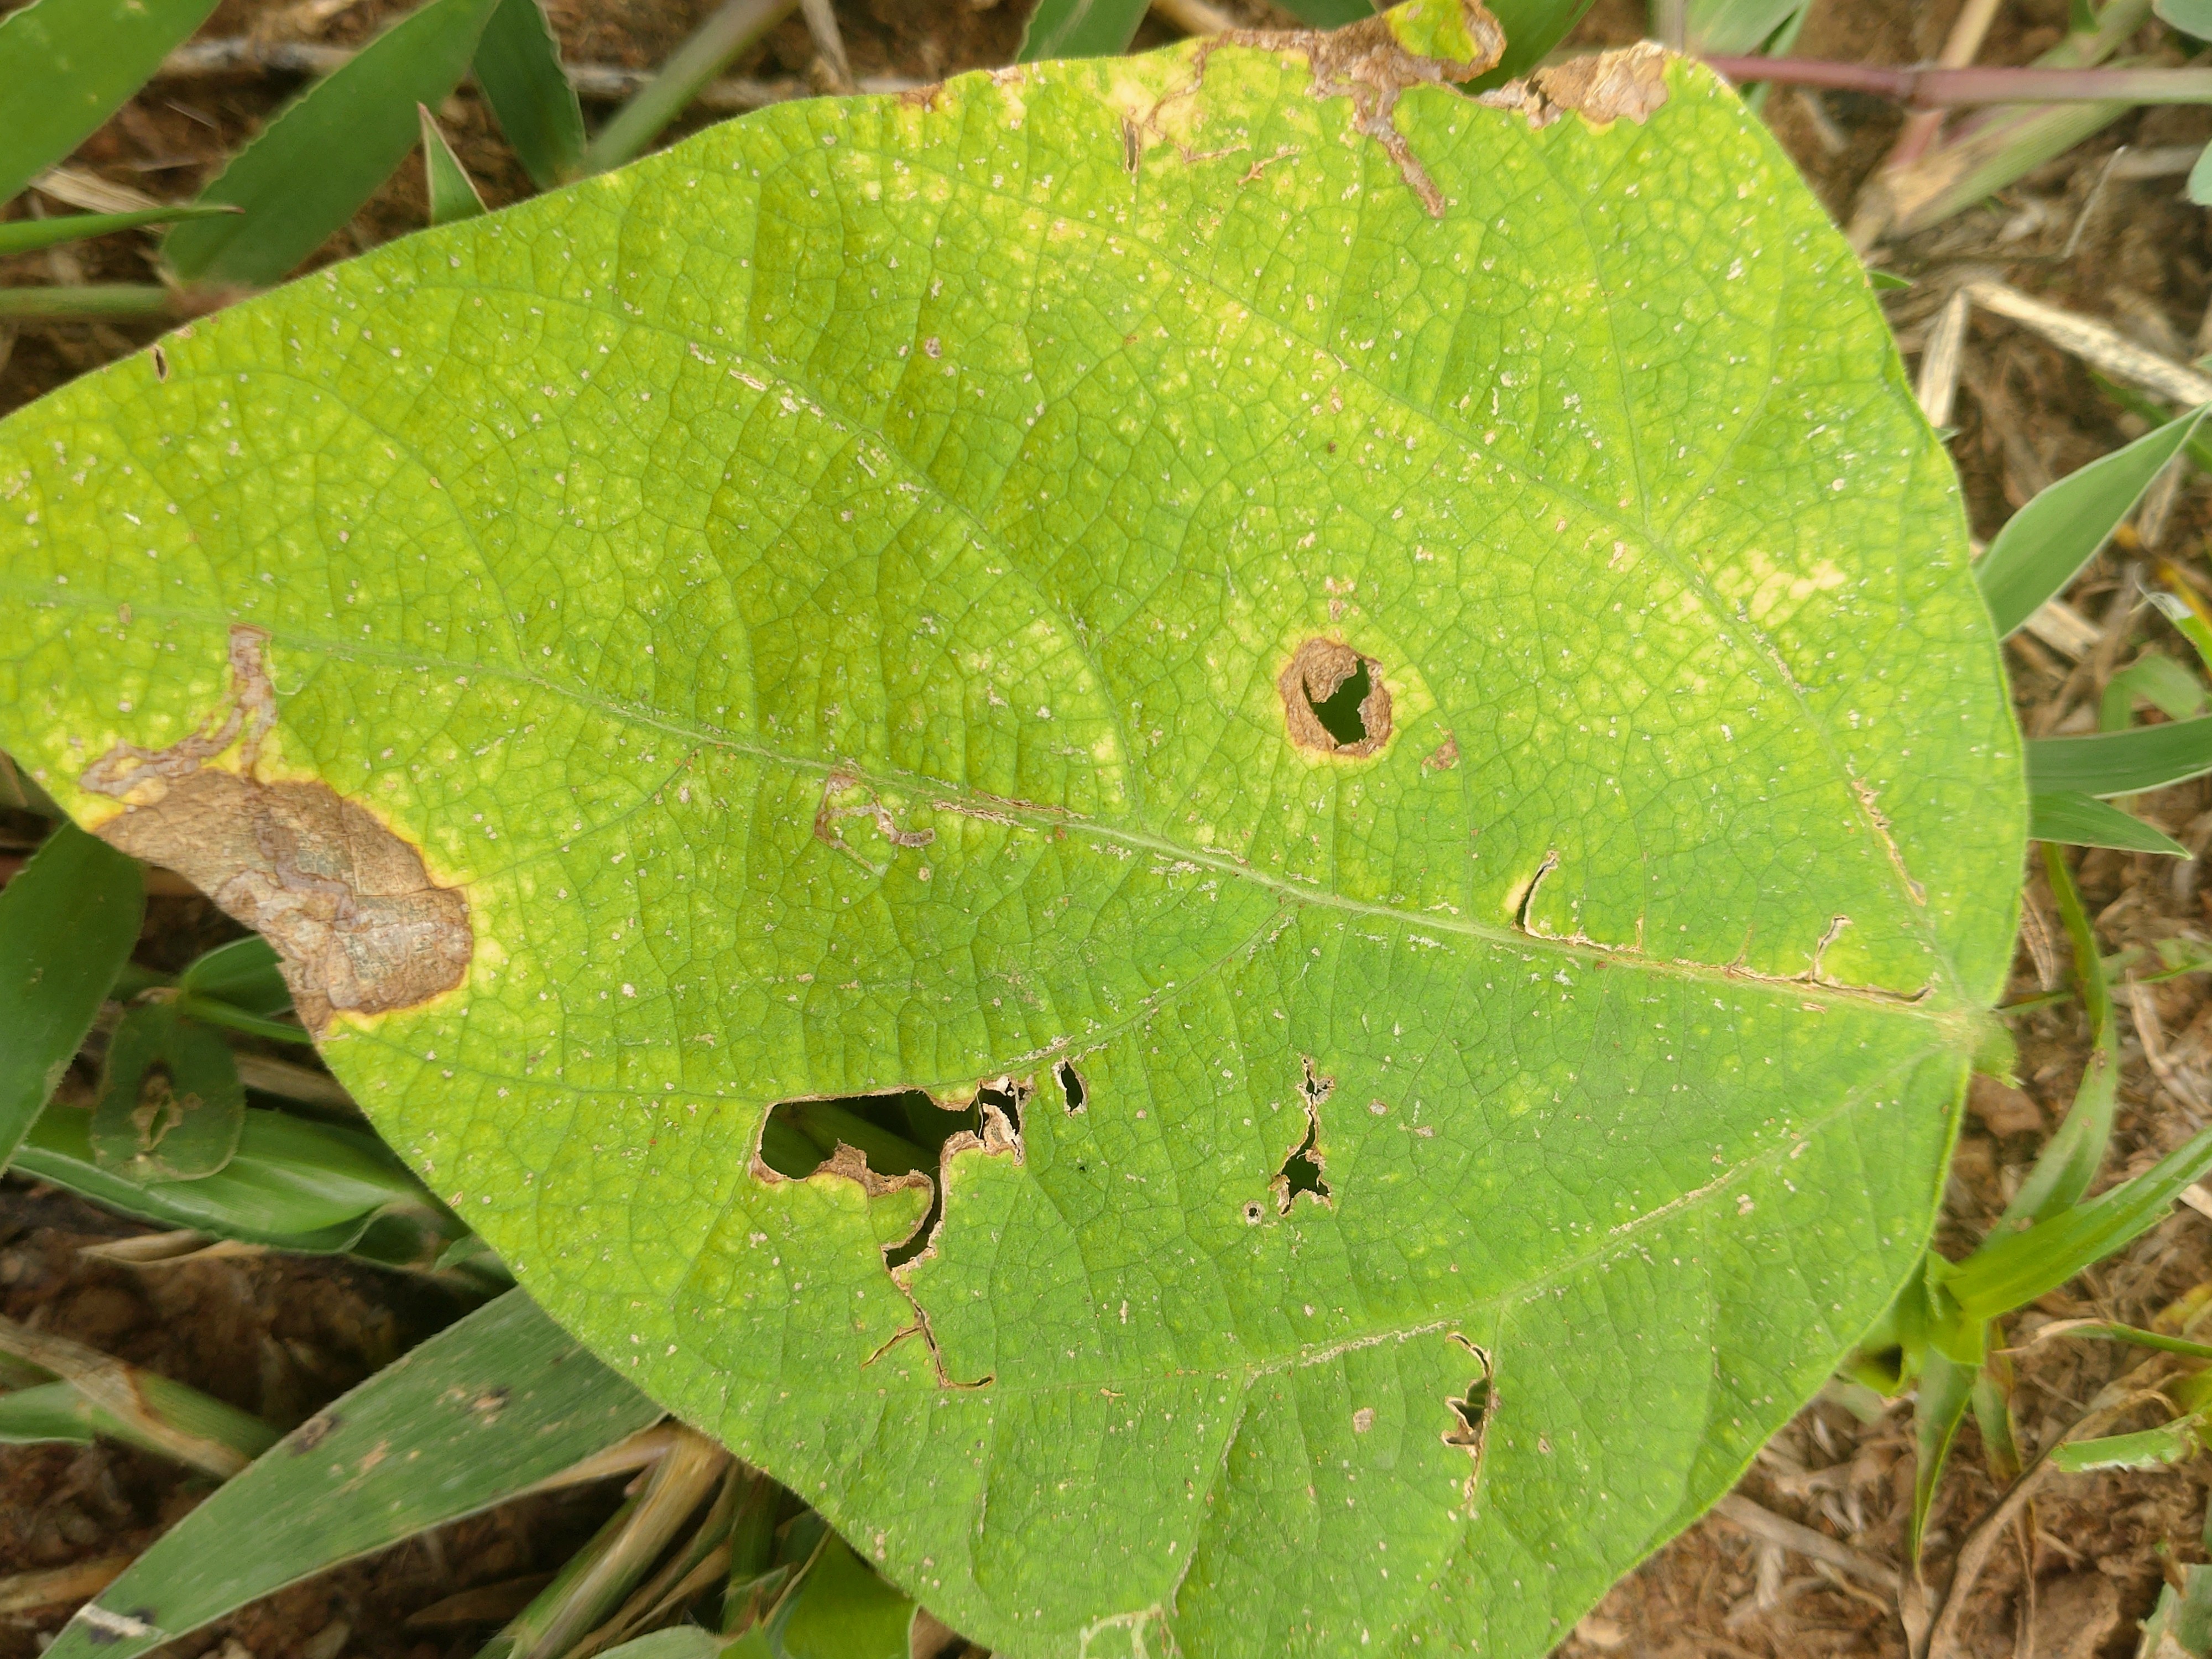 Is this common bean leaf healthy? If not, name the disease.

rust
